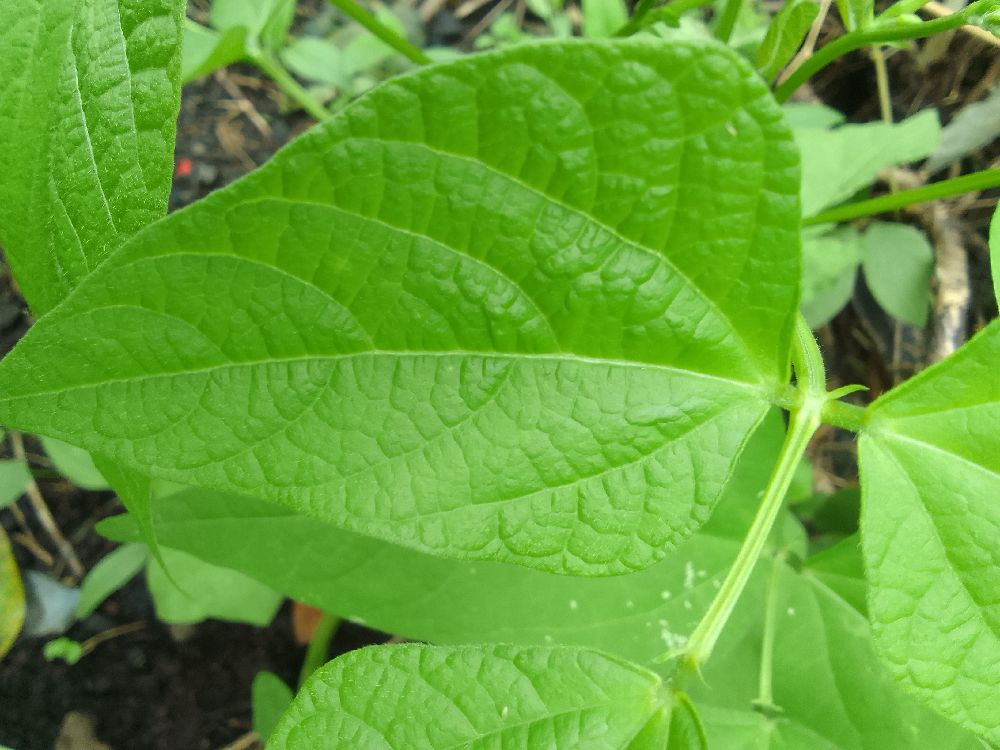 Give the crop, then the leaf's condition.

common bean, healthy
